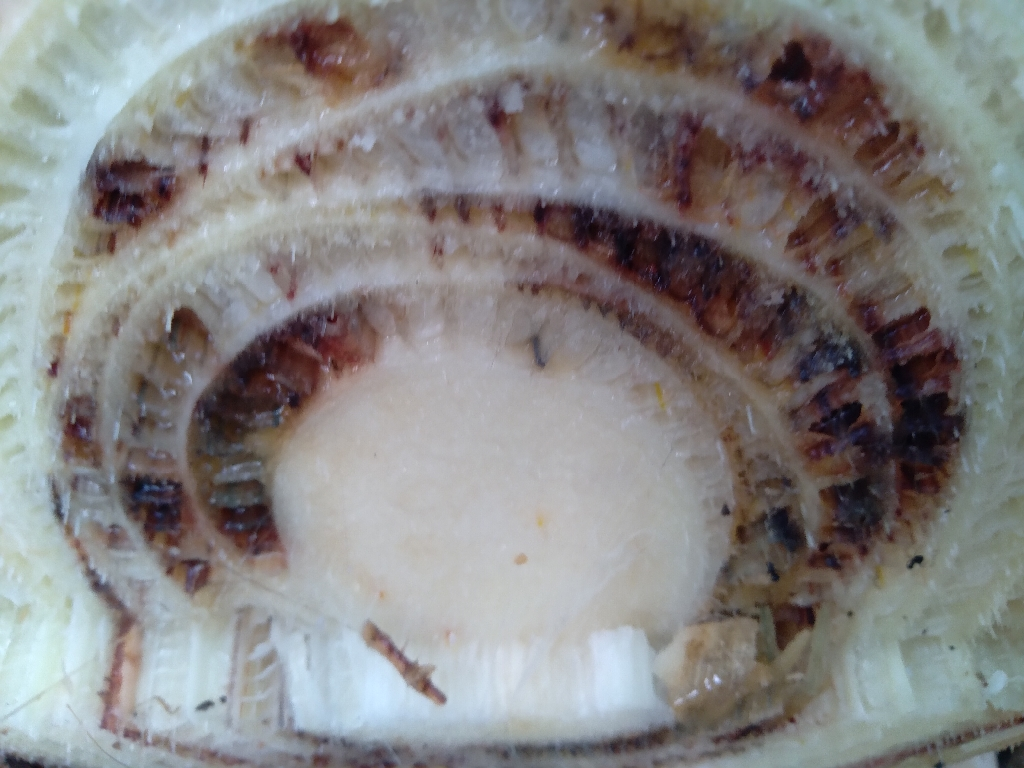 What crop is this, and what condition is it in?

banana, fusarium wilt race 1
